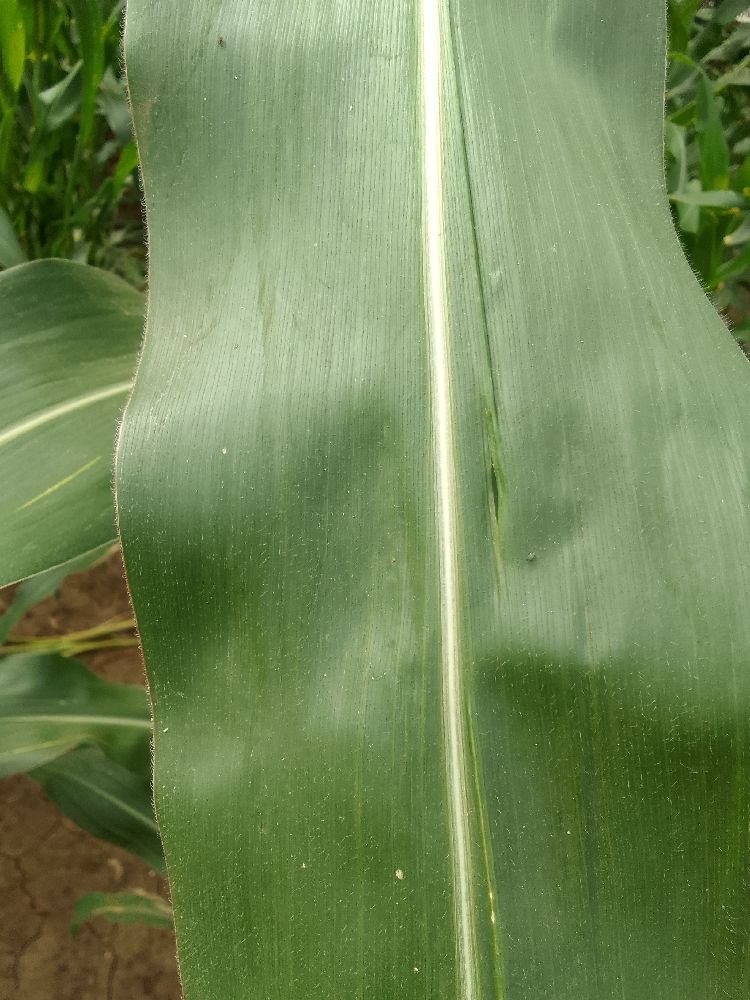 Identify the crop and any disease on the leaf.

maize, healthy
